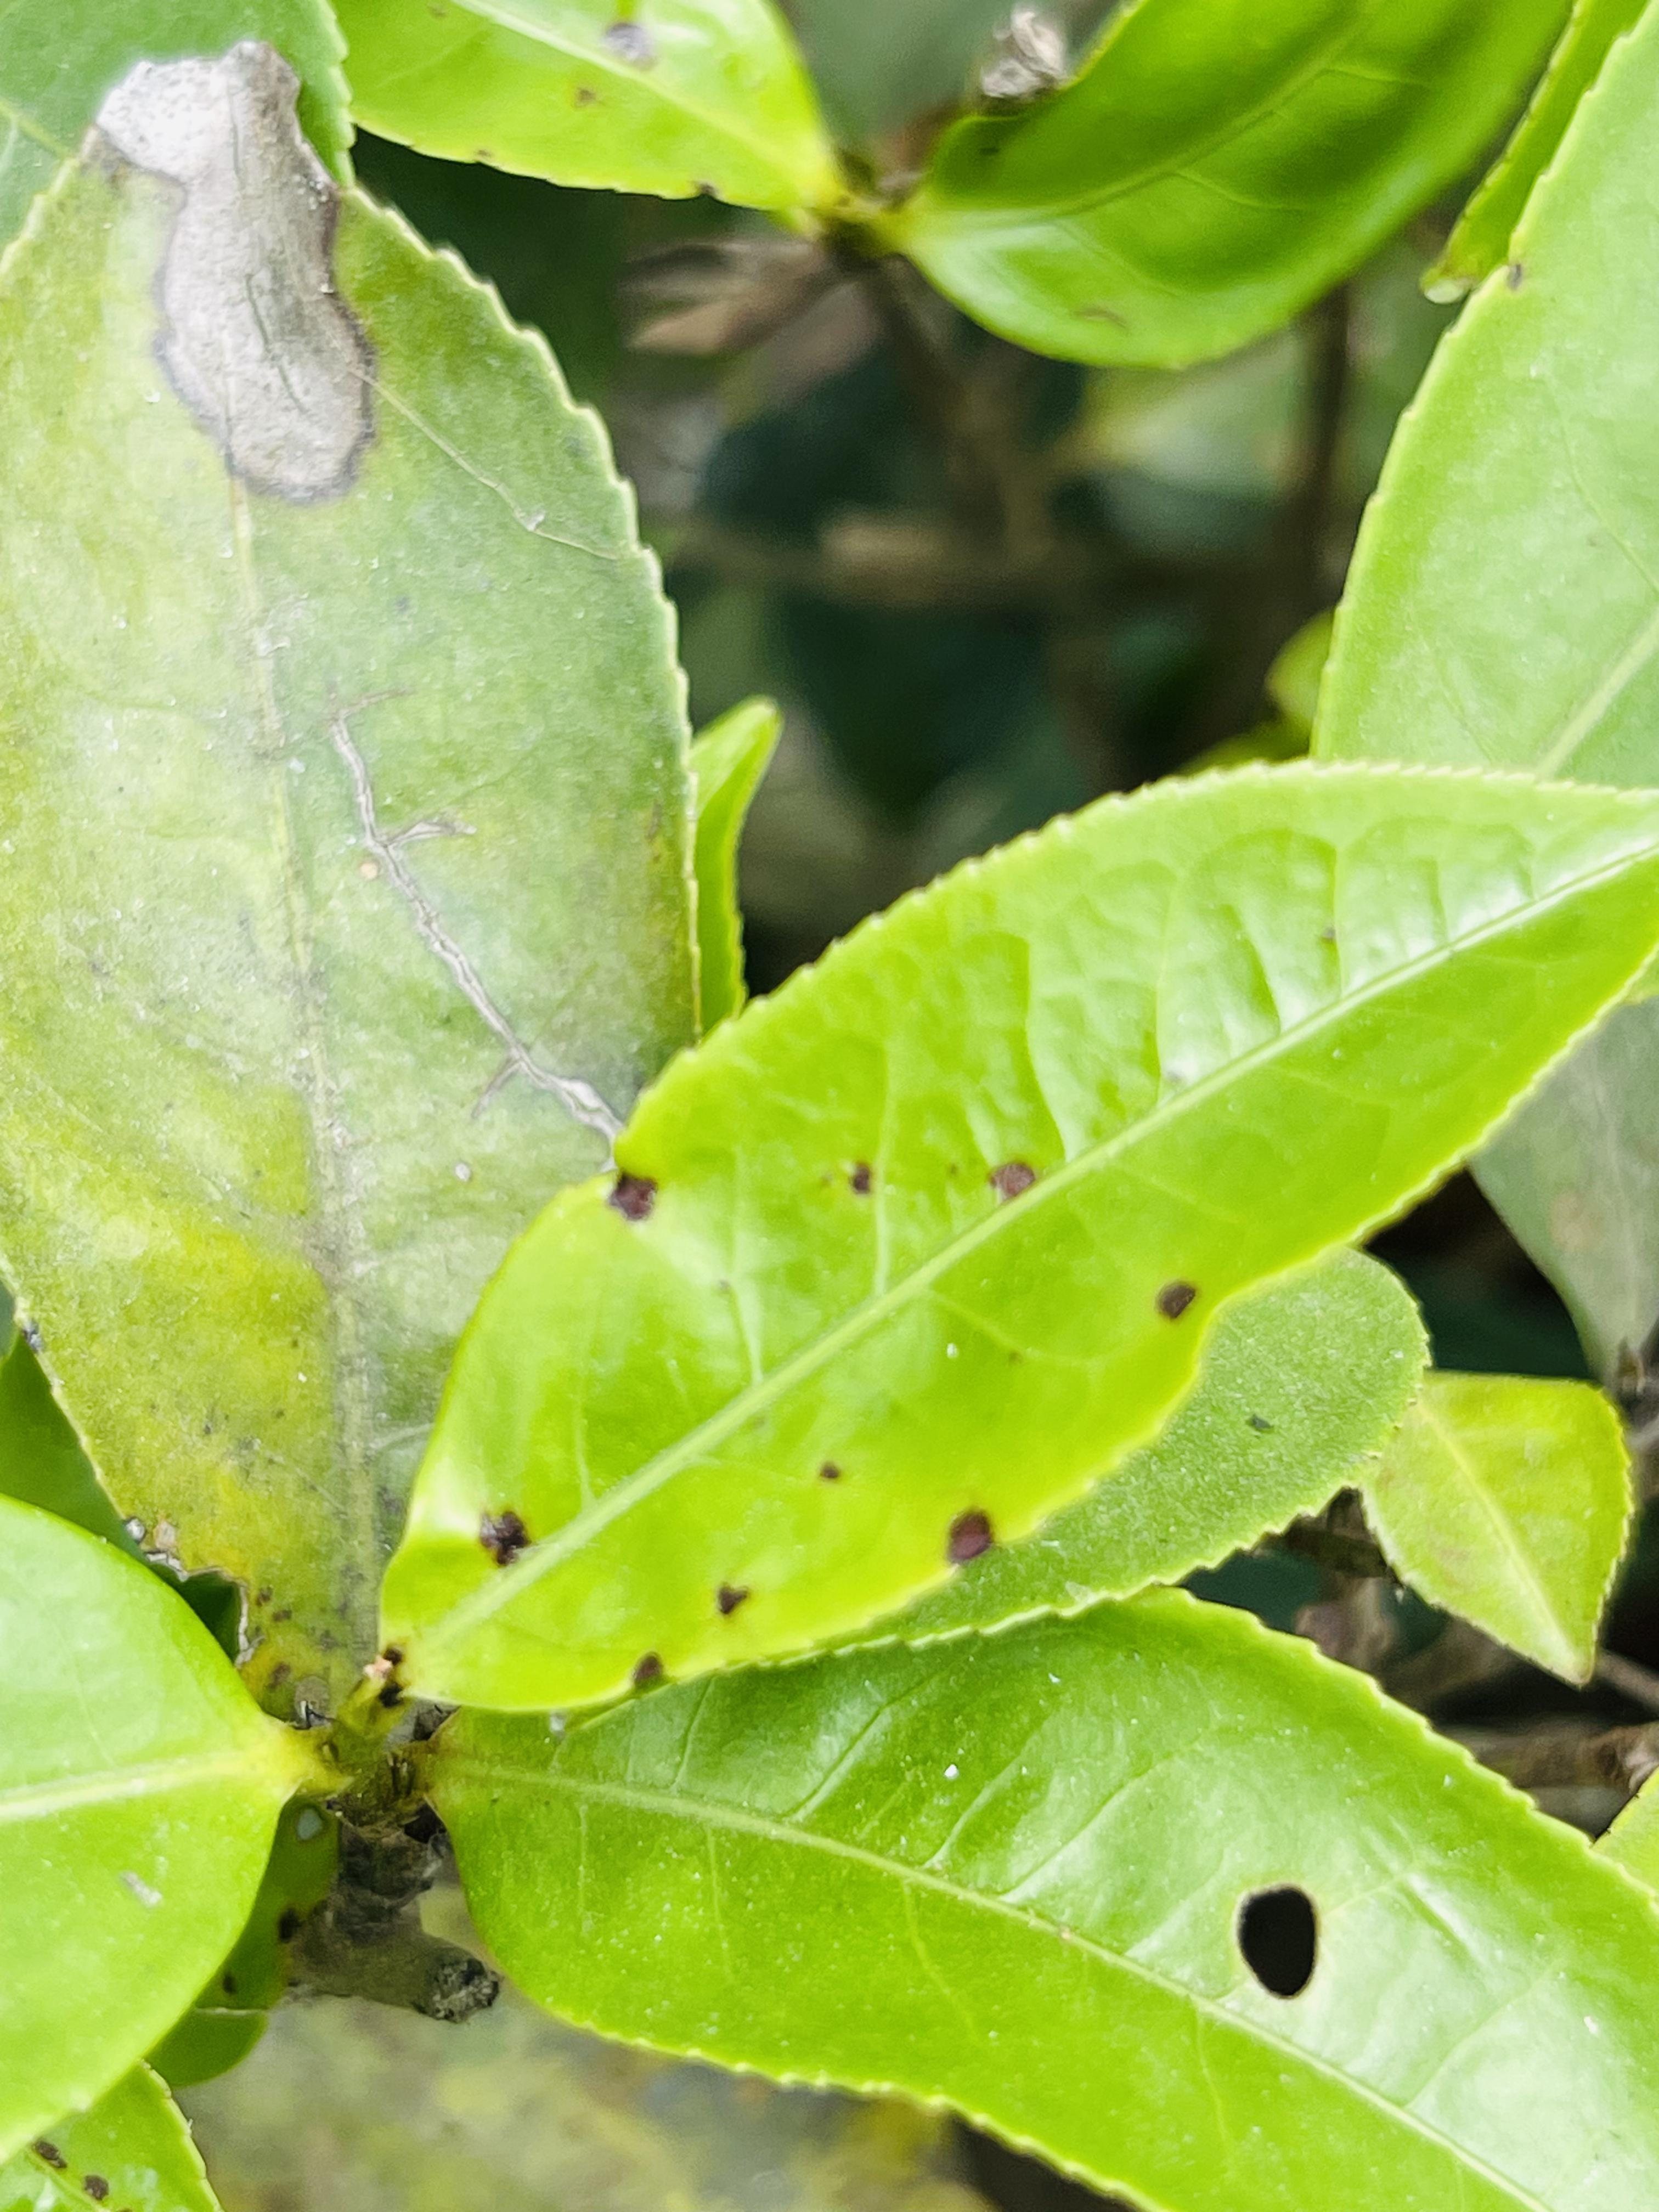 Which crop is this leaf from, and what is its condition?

tea, helopeltis
